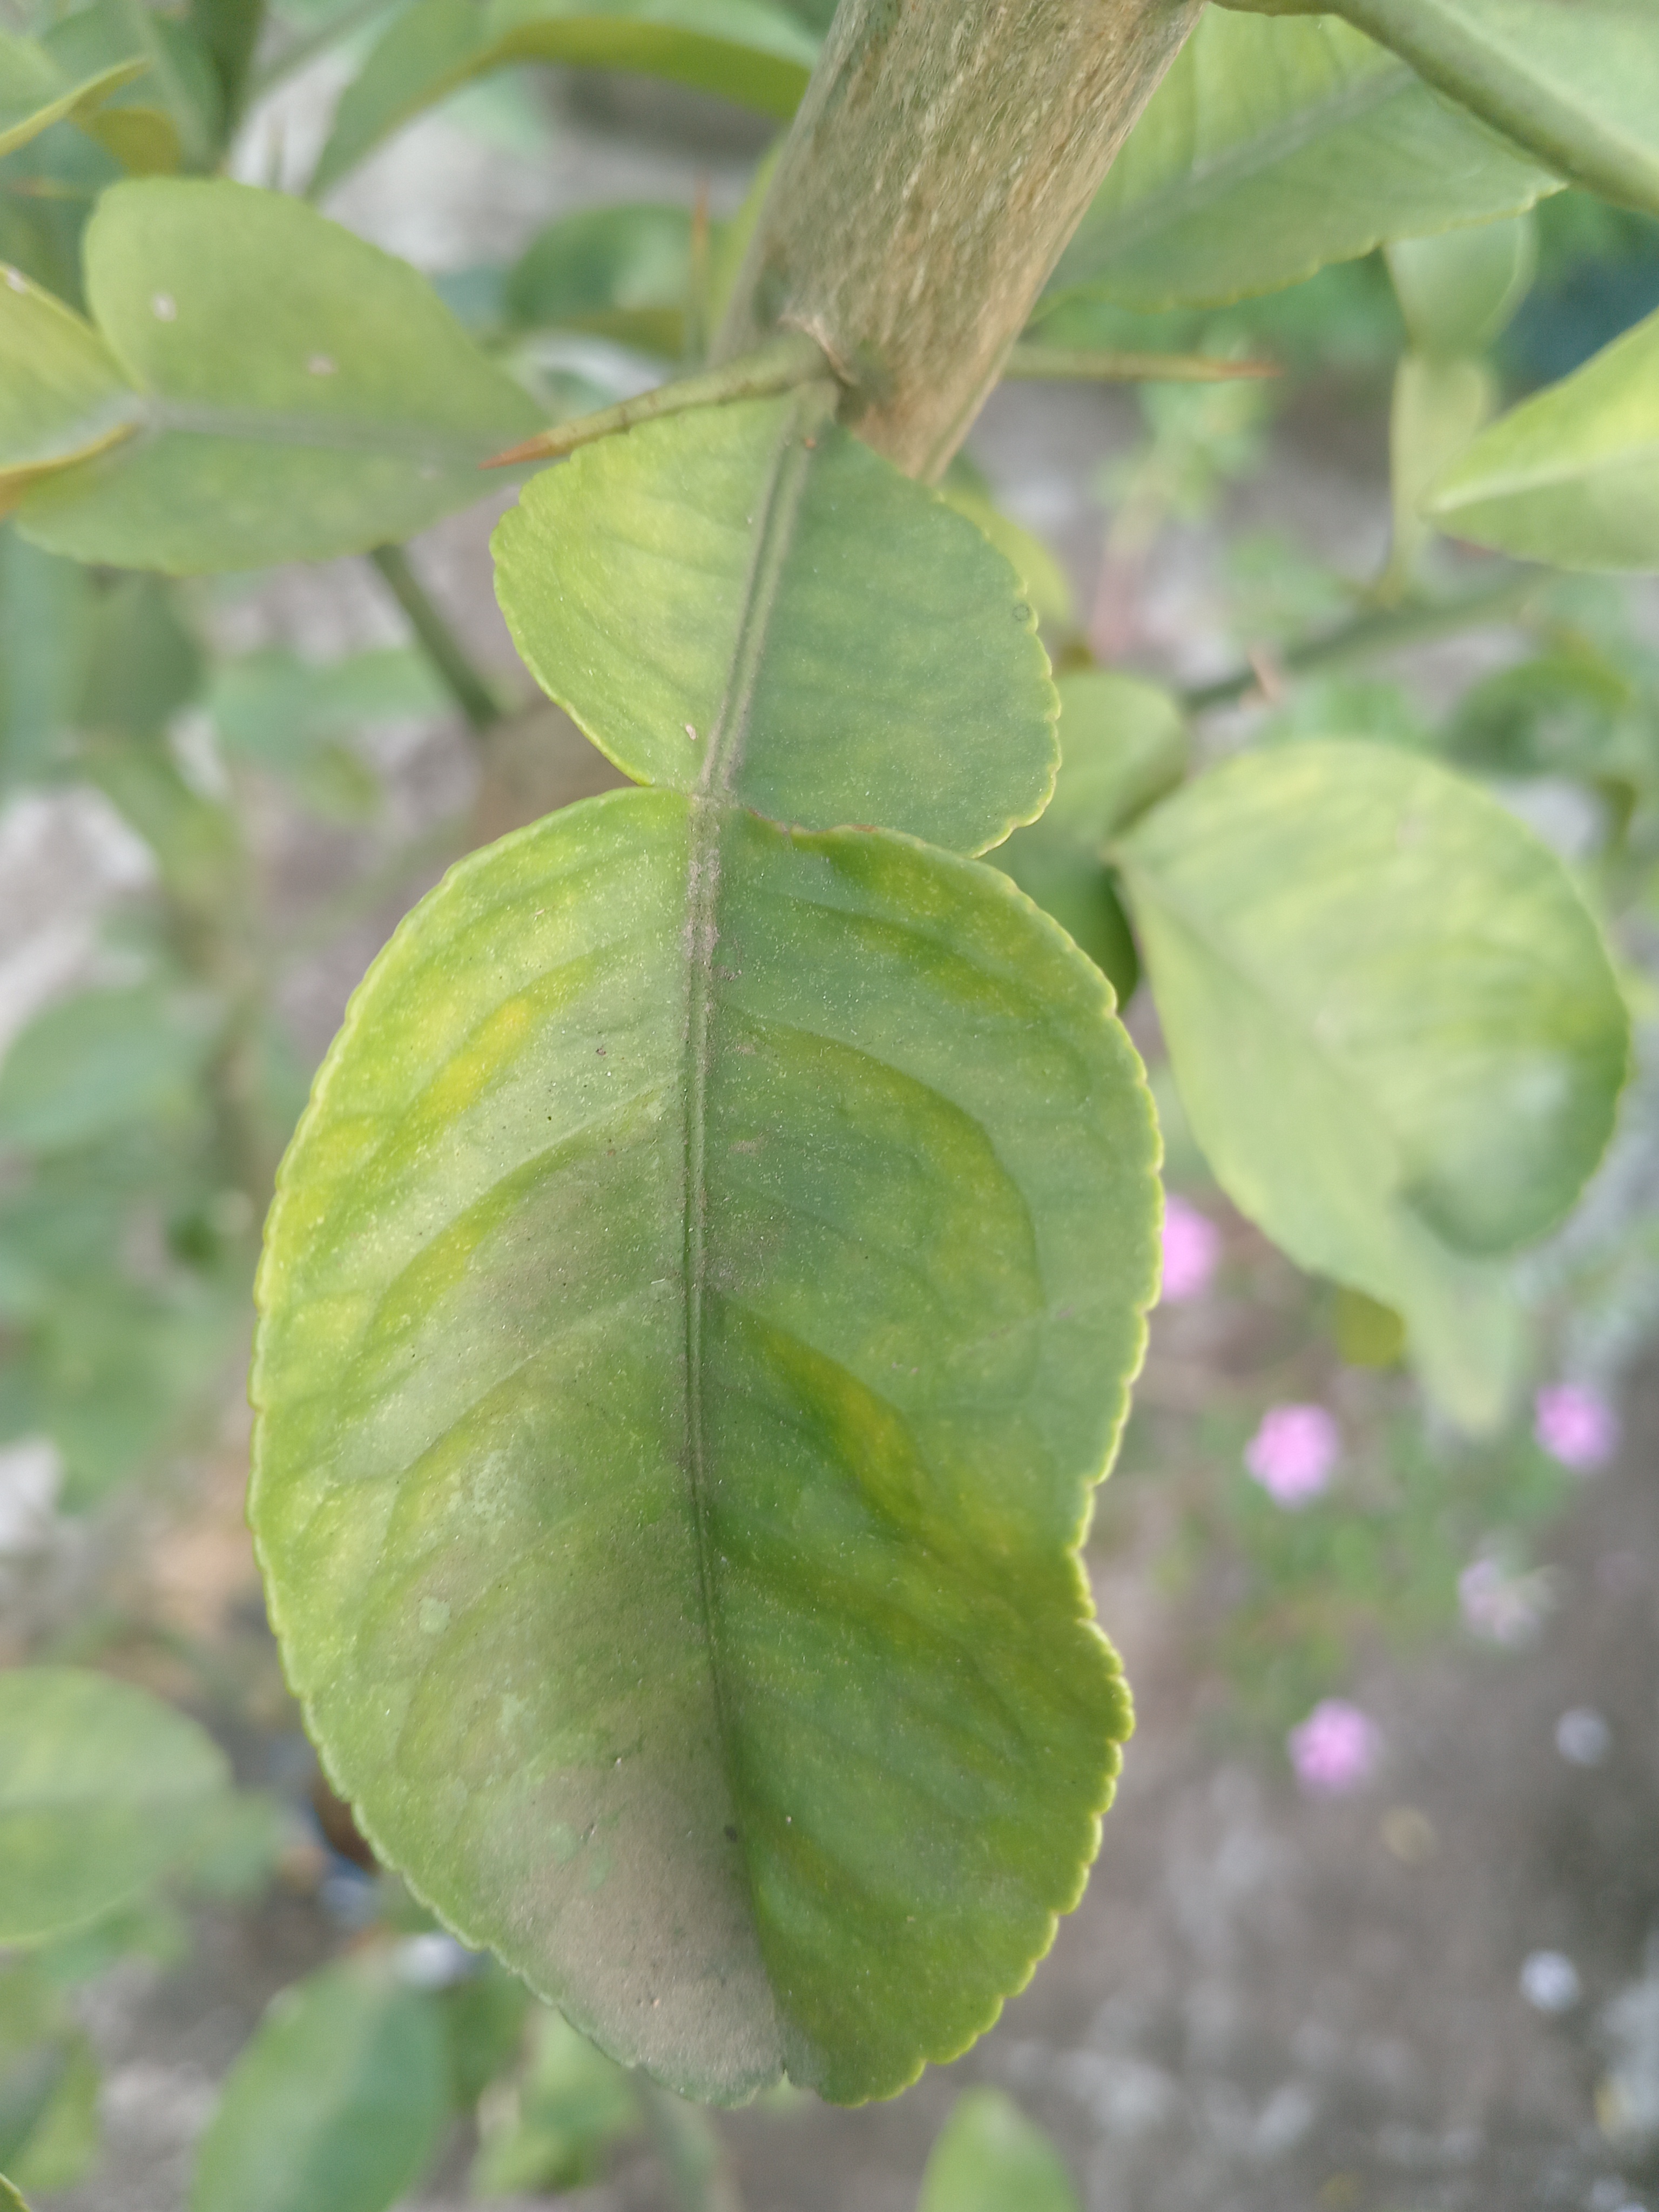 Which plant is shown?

lemon
